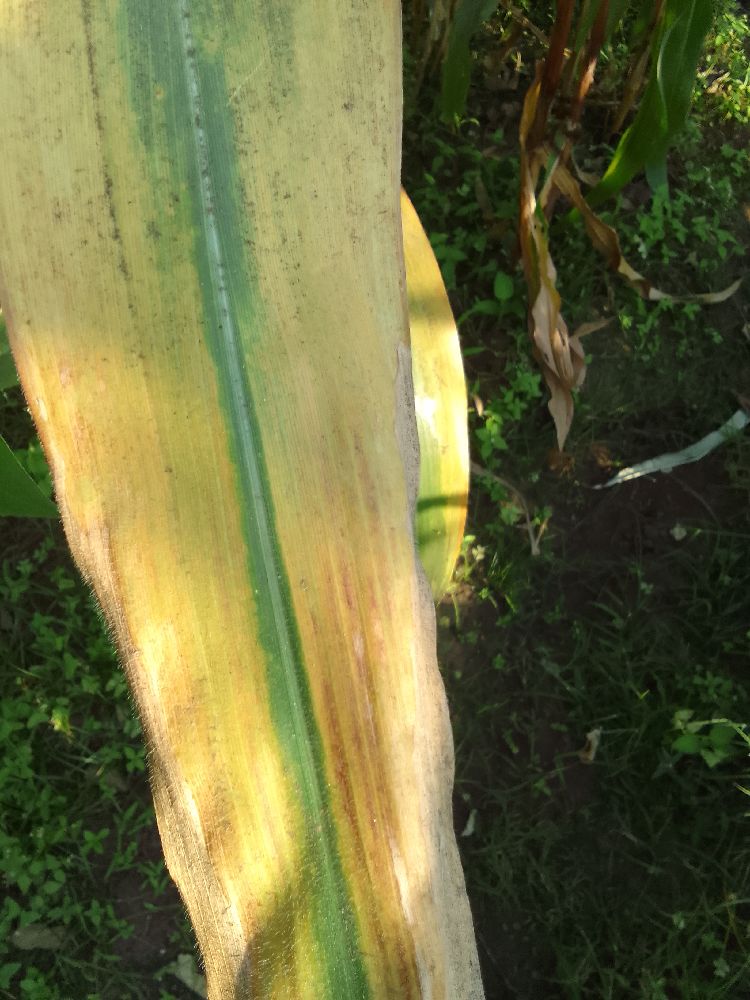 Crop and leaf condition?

maize, maize lethal necrosis
